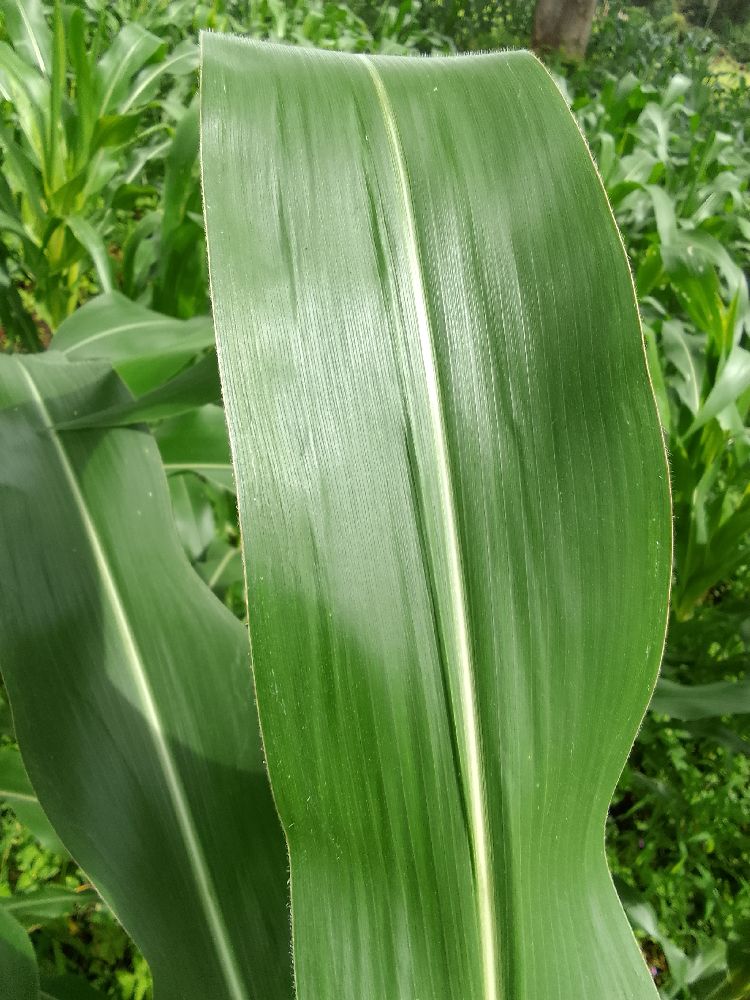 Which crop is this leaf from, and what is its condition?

maize, healthy
